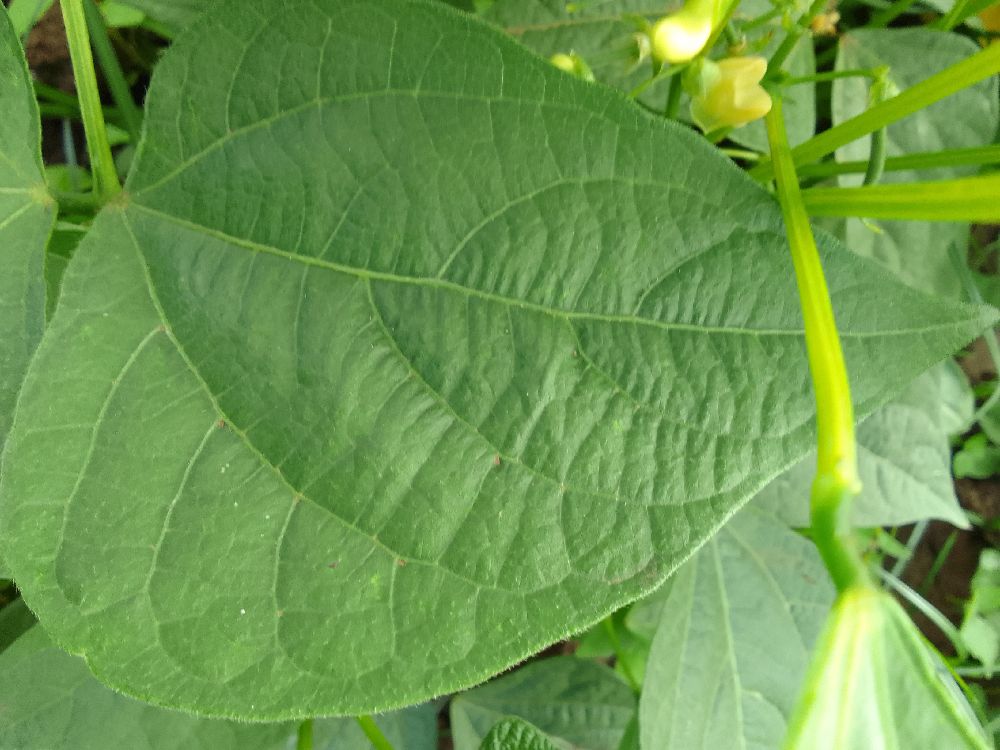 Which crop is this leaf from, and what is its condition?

common bean, healthy
